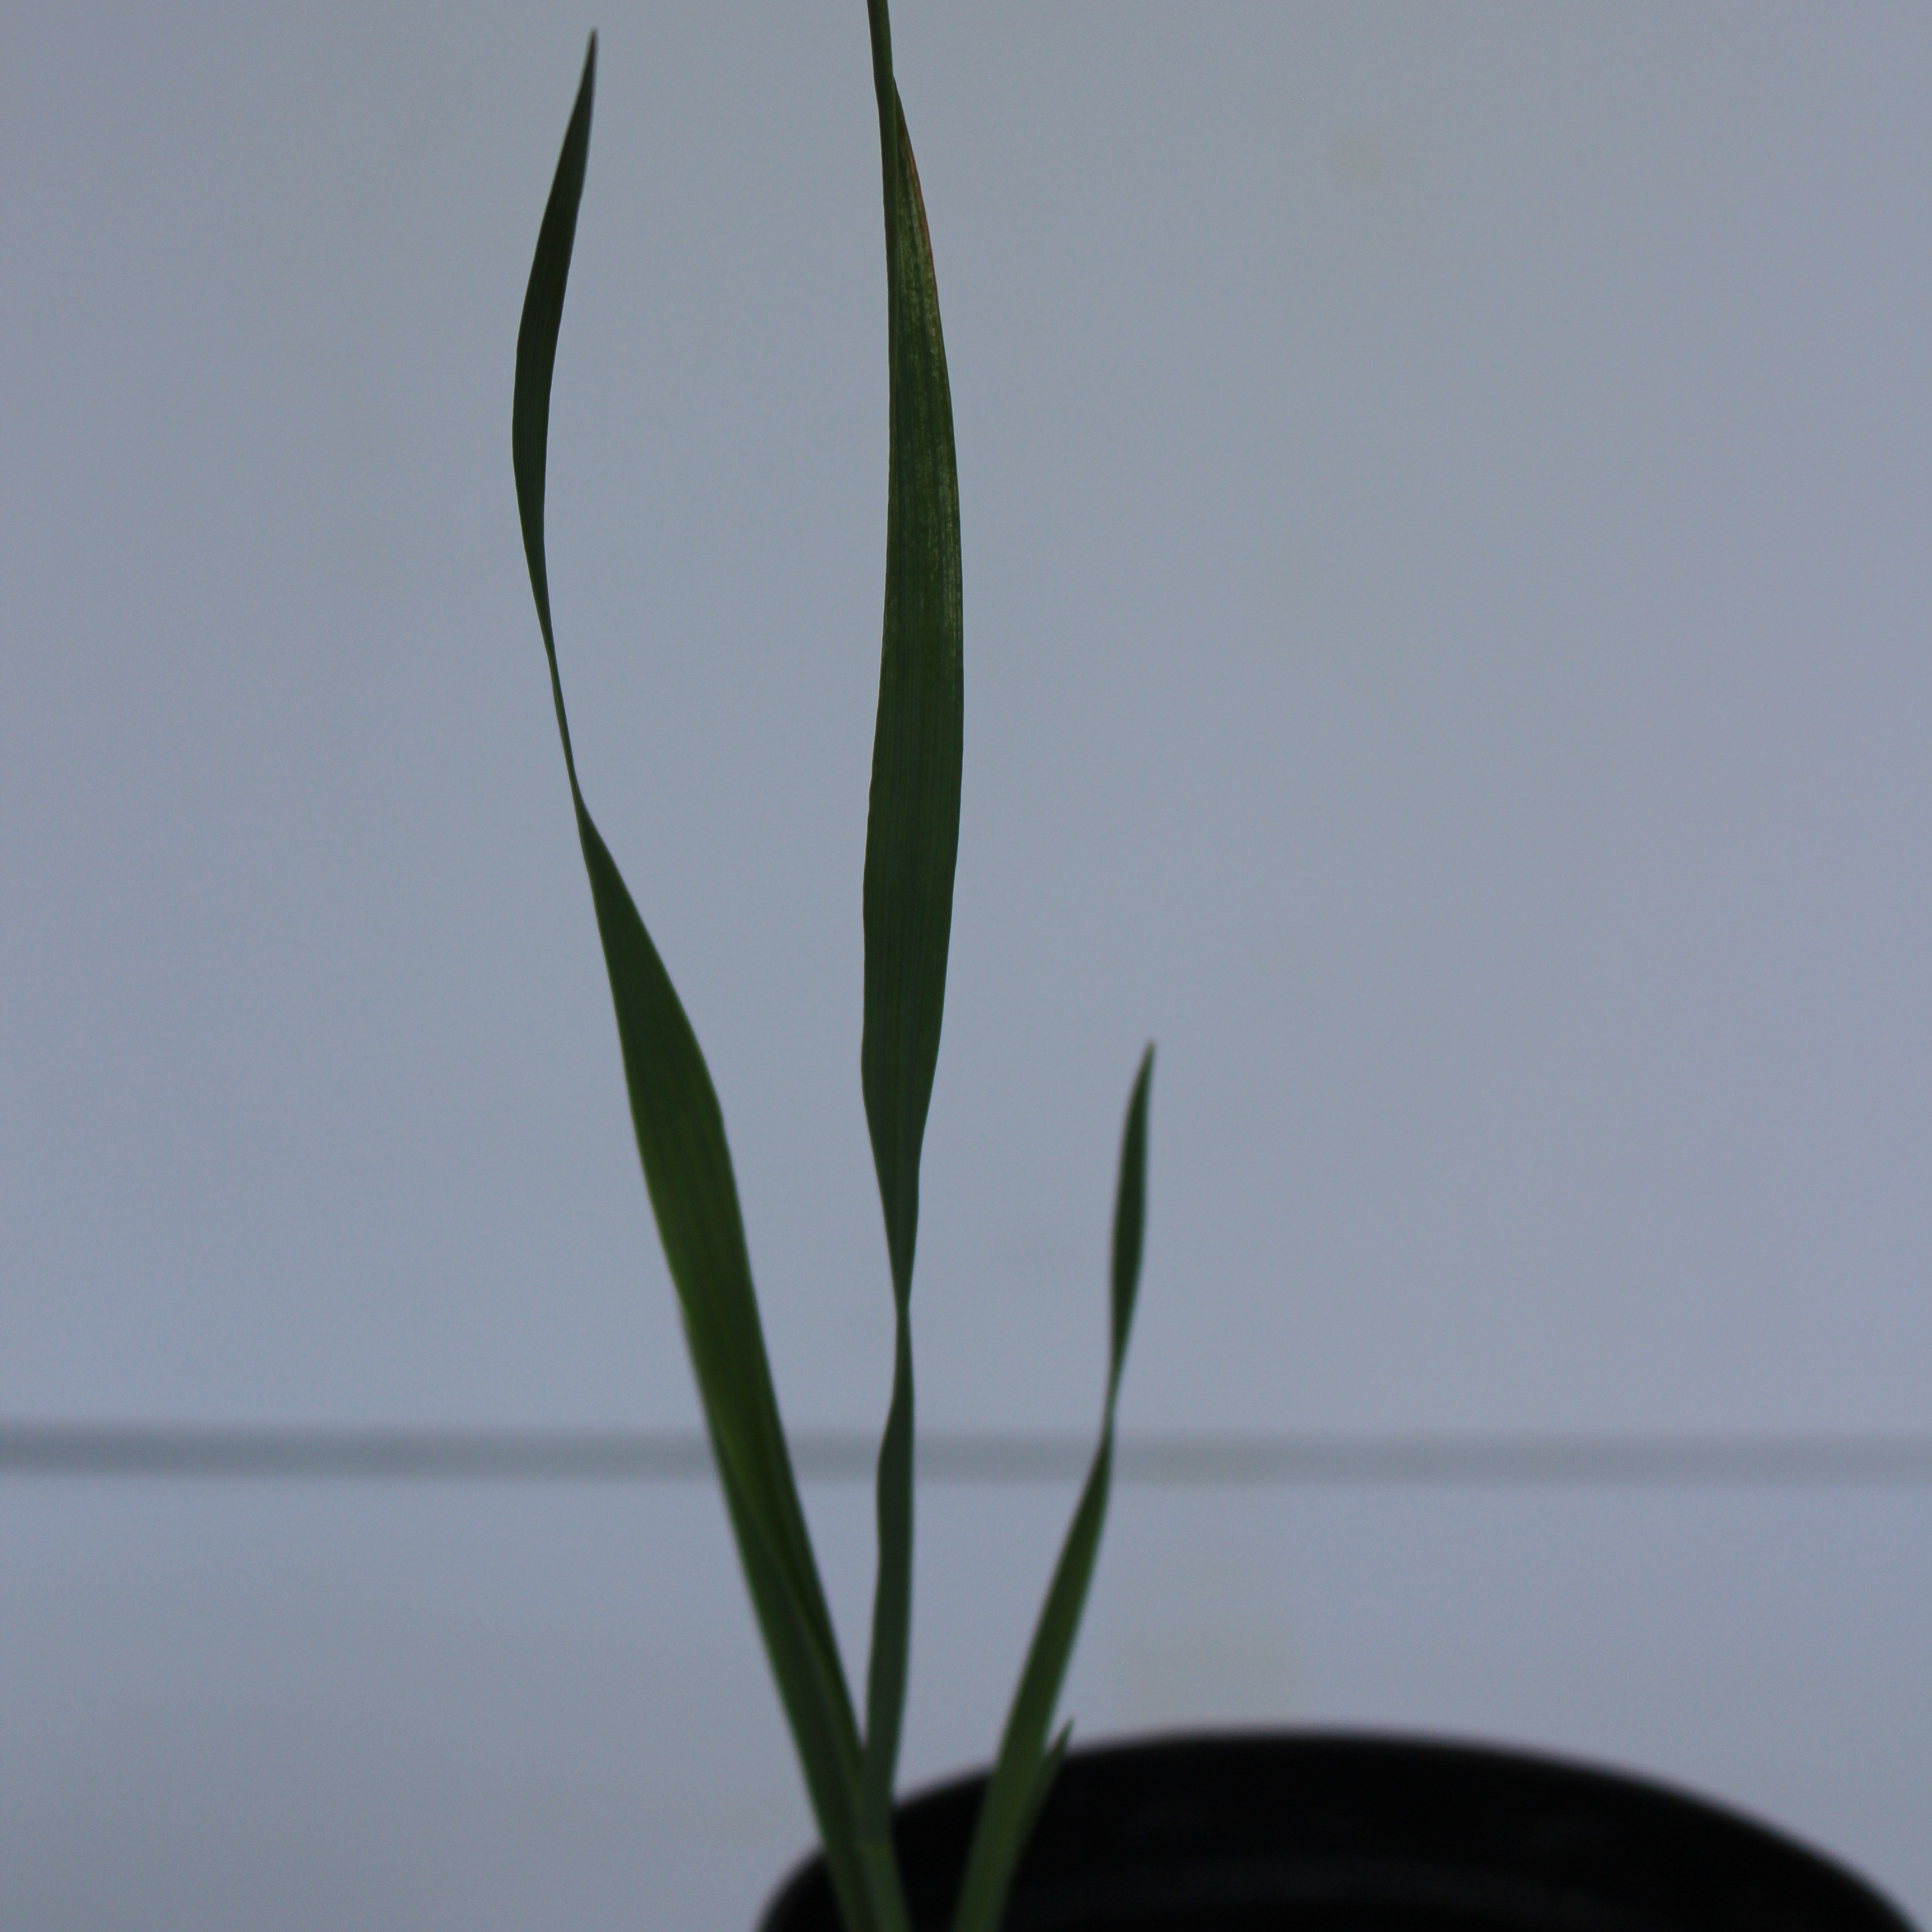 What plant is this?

Avena sterilis
